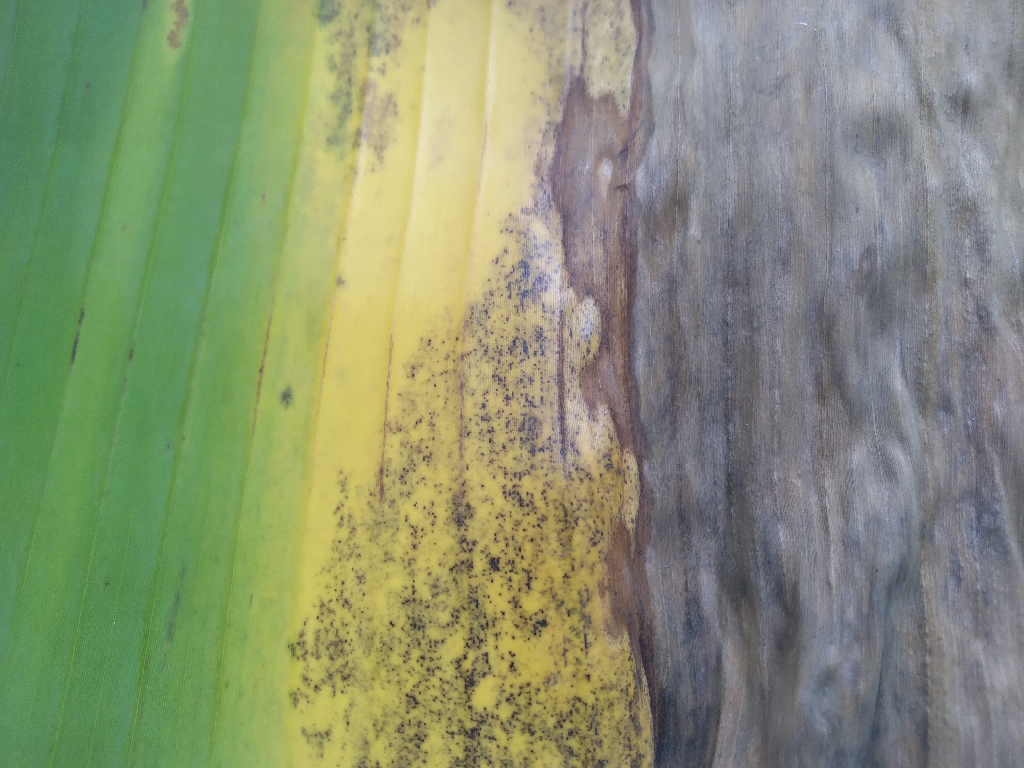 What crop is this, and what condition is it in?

banana, black sigatoka
